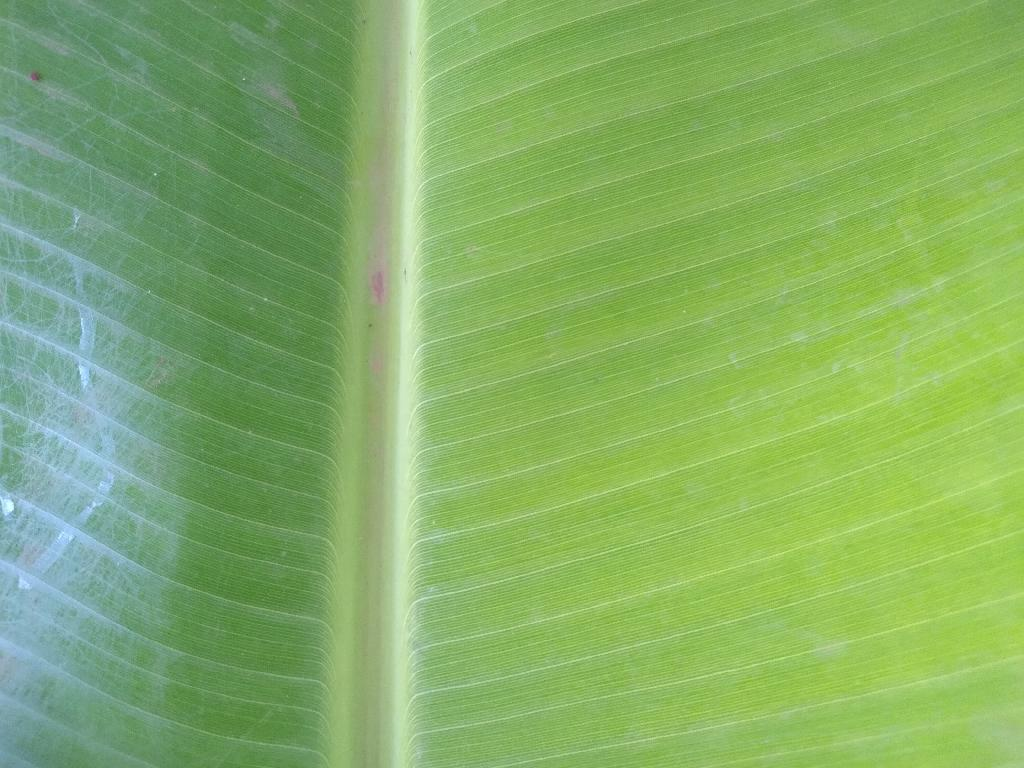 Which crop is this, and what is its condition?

banana, healthy
